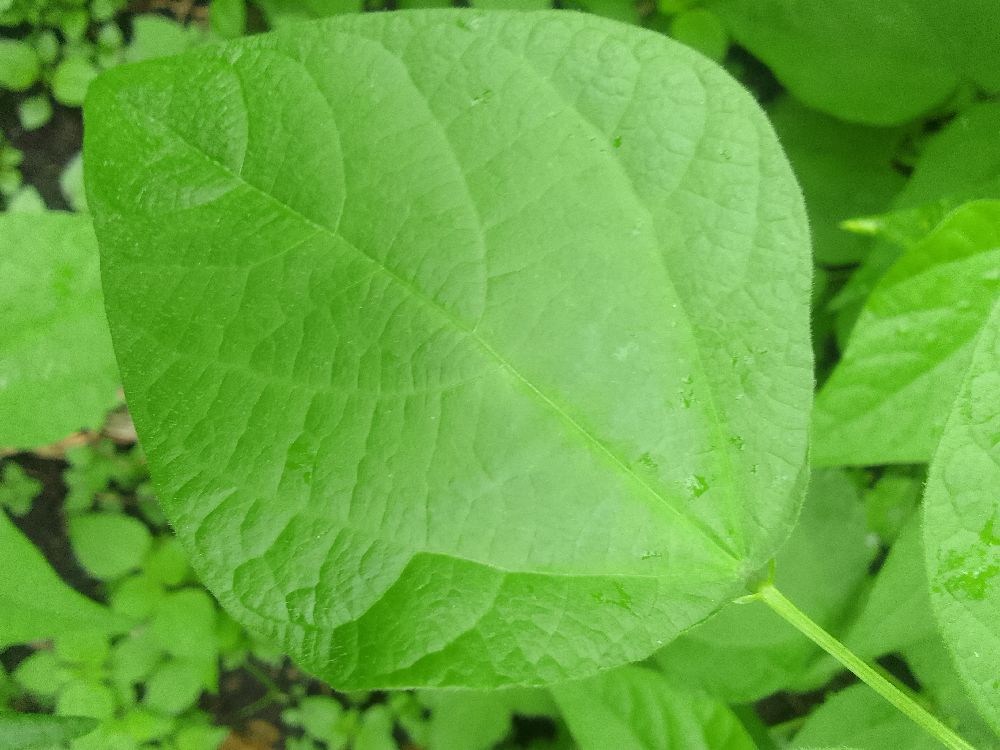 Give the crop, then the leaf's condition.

common bean, healthy
